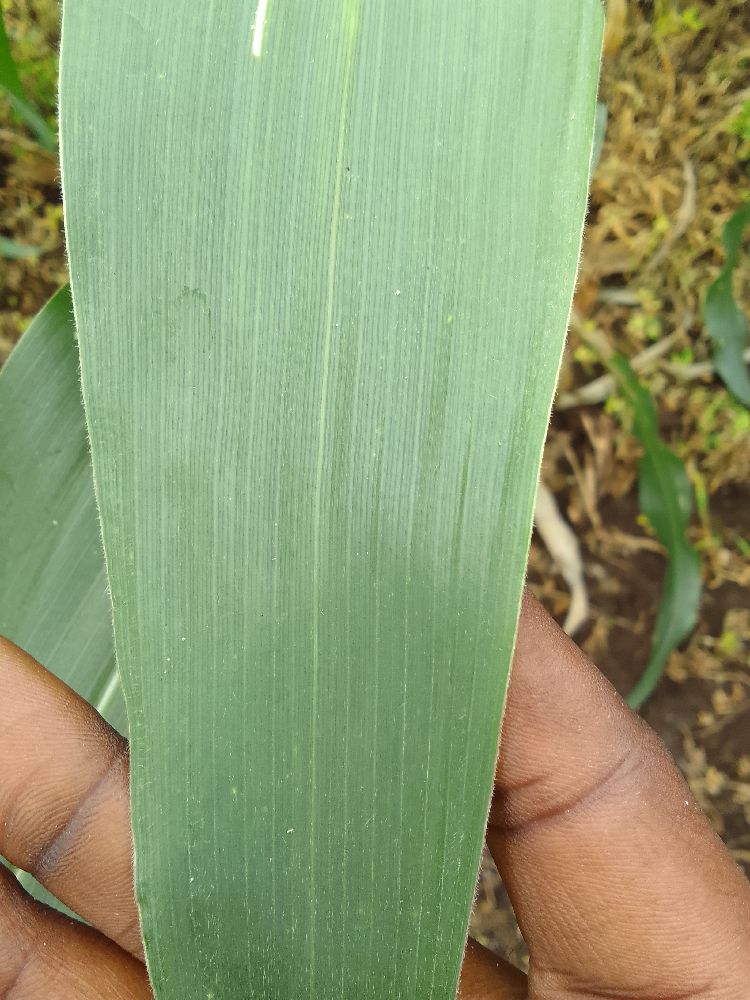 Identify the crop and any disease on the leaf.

maize, healthy
